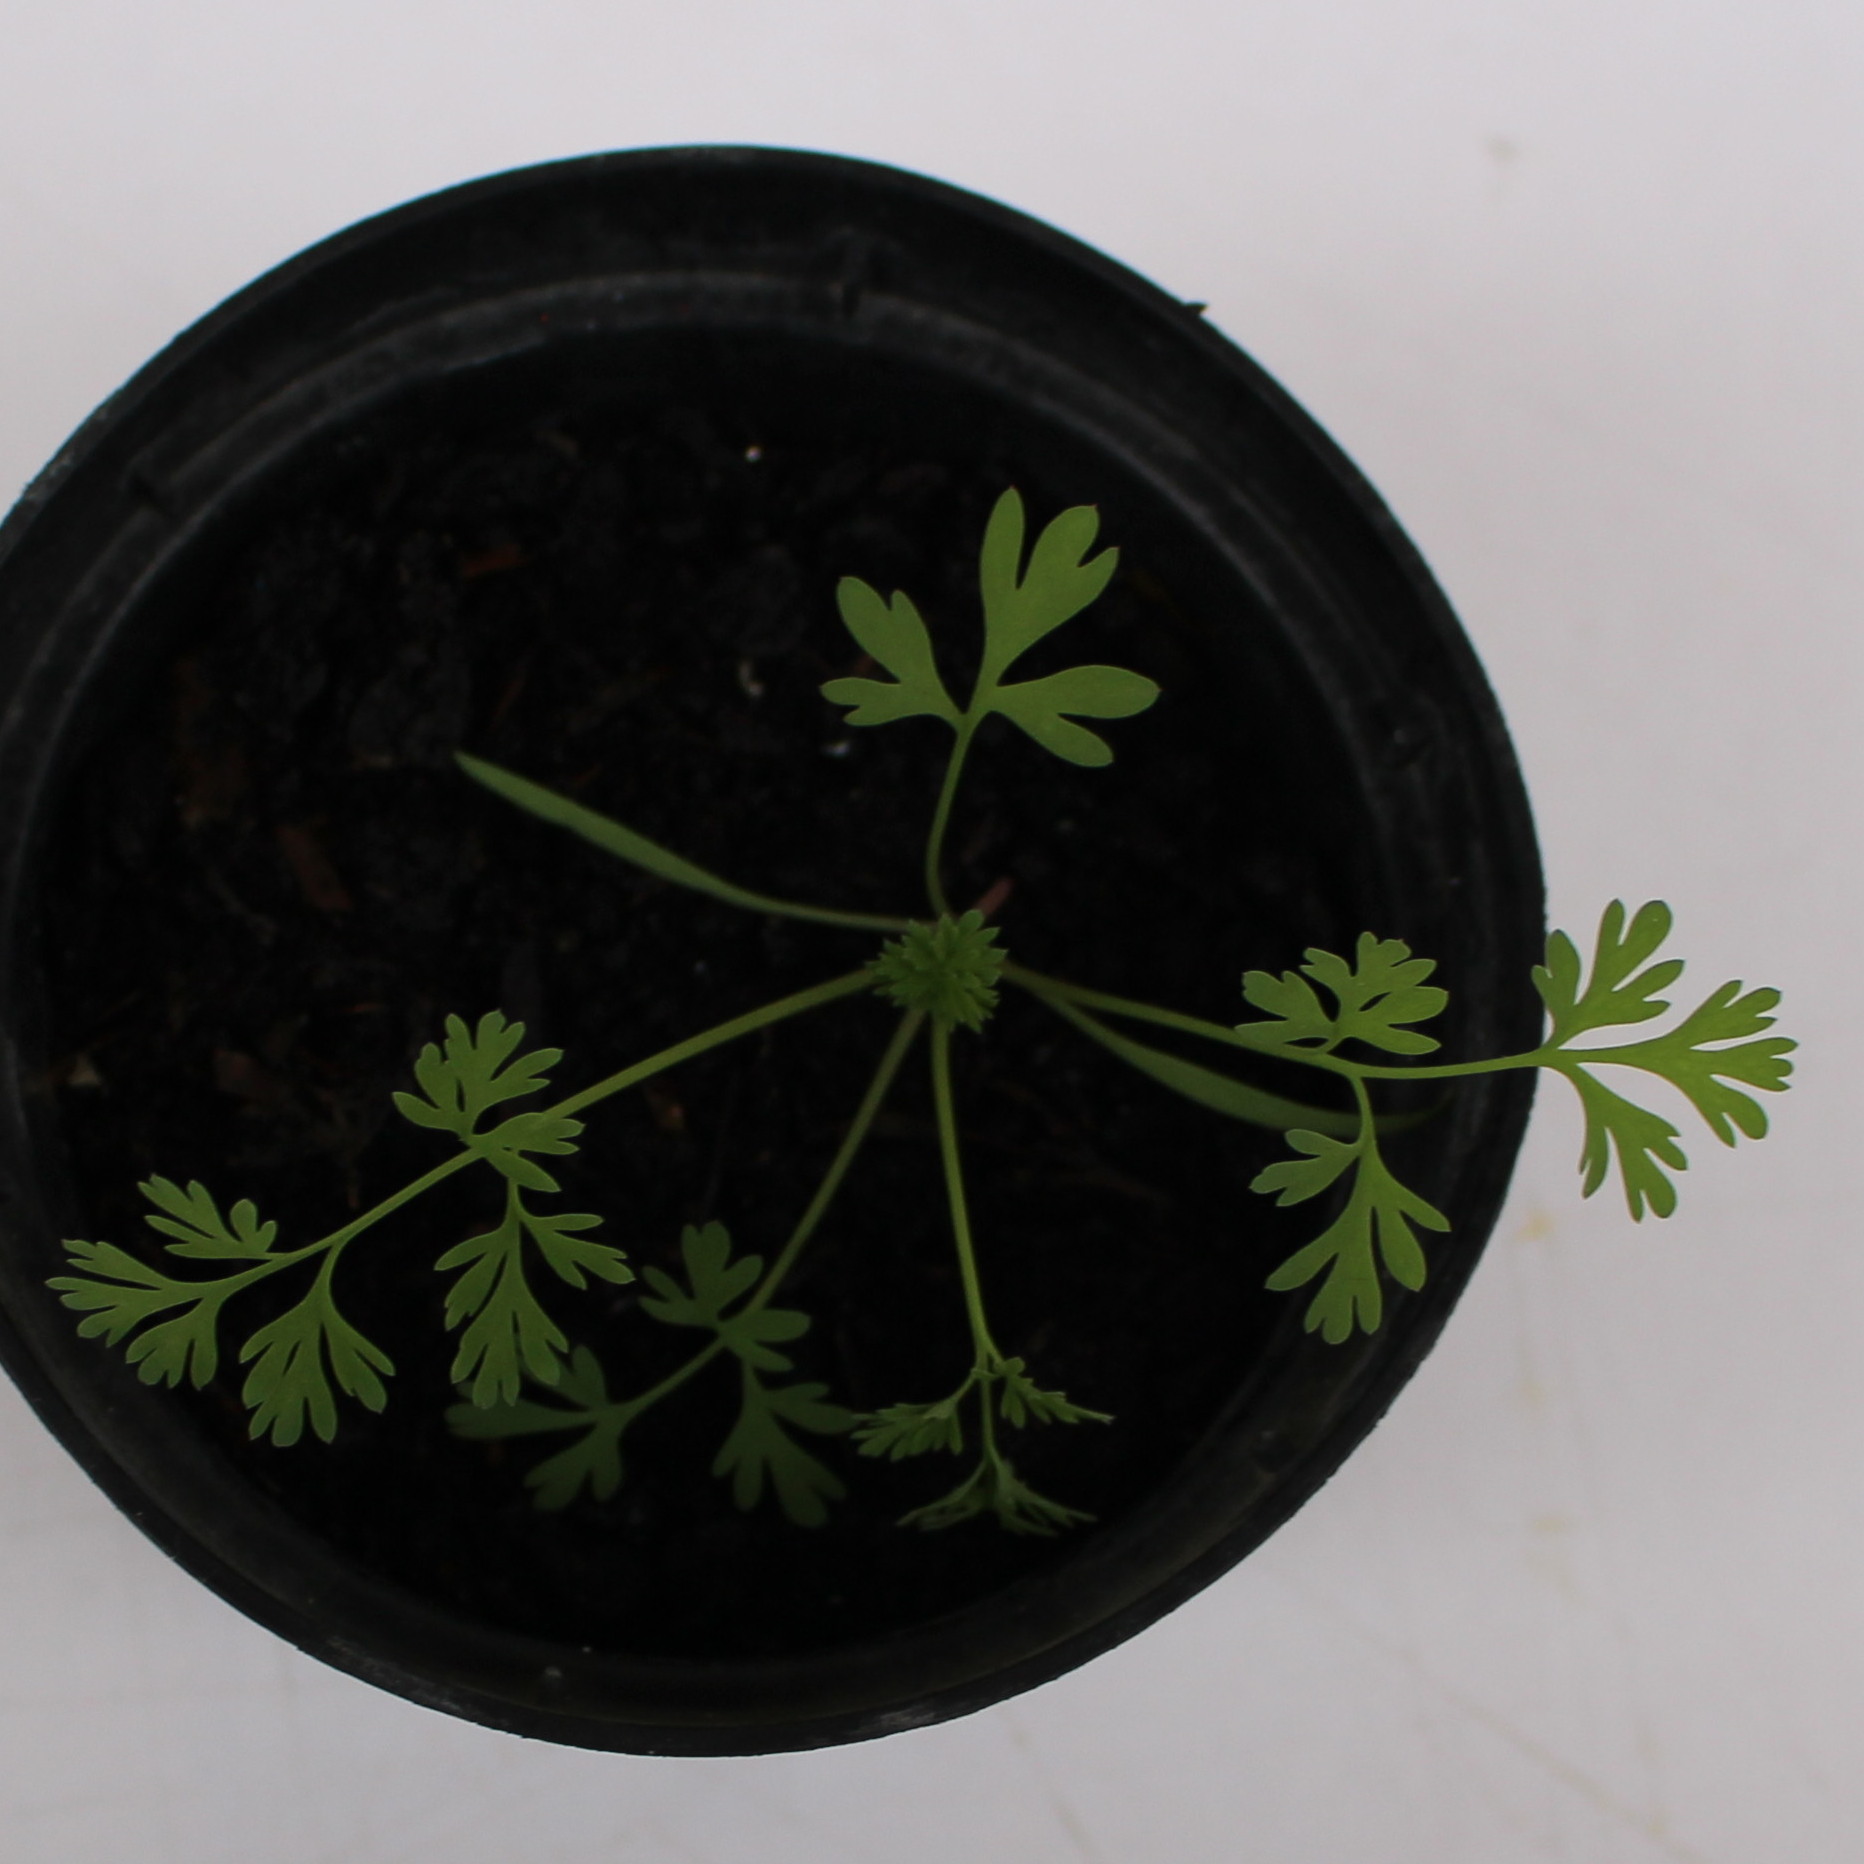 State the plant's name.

Fumaria officinalis
